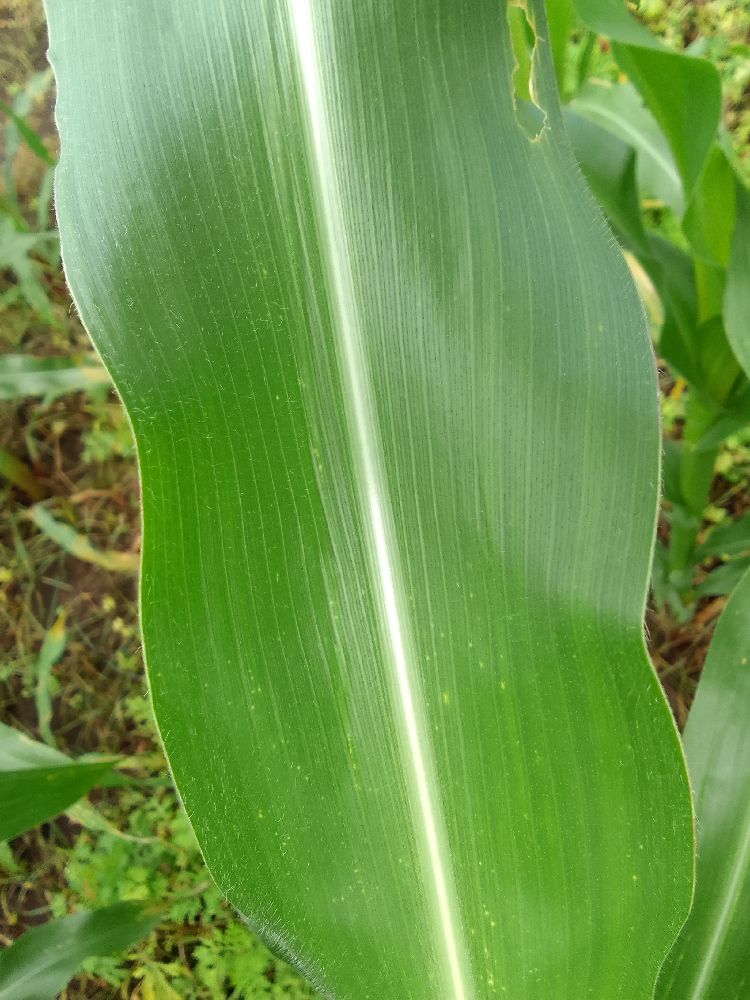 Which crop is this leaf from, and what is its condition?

maize, healthy
